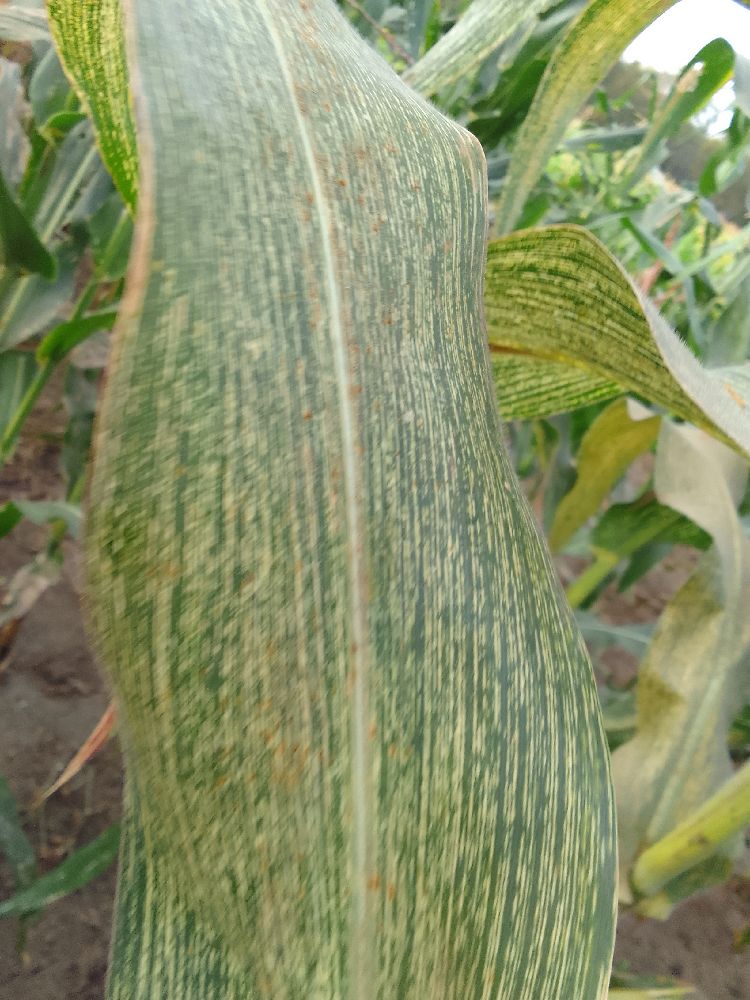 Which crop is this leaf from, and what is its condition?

maize, maize streak virus
